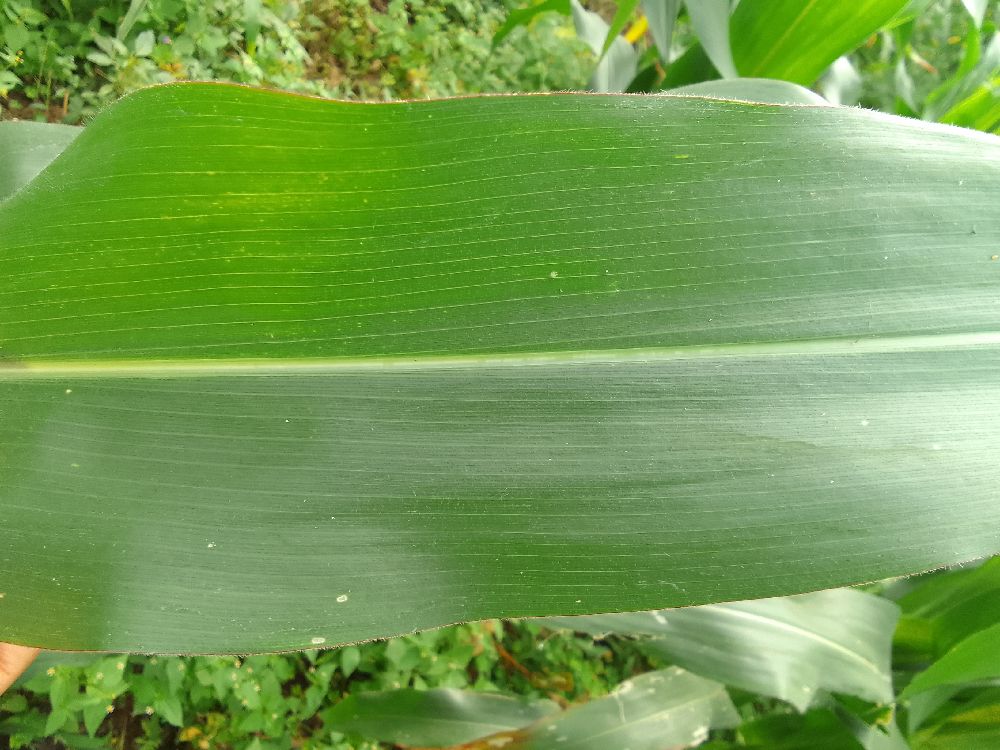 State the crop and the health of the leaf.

maize, healthy
